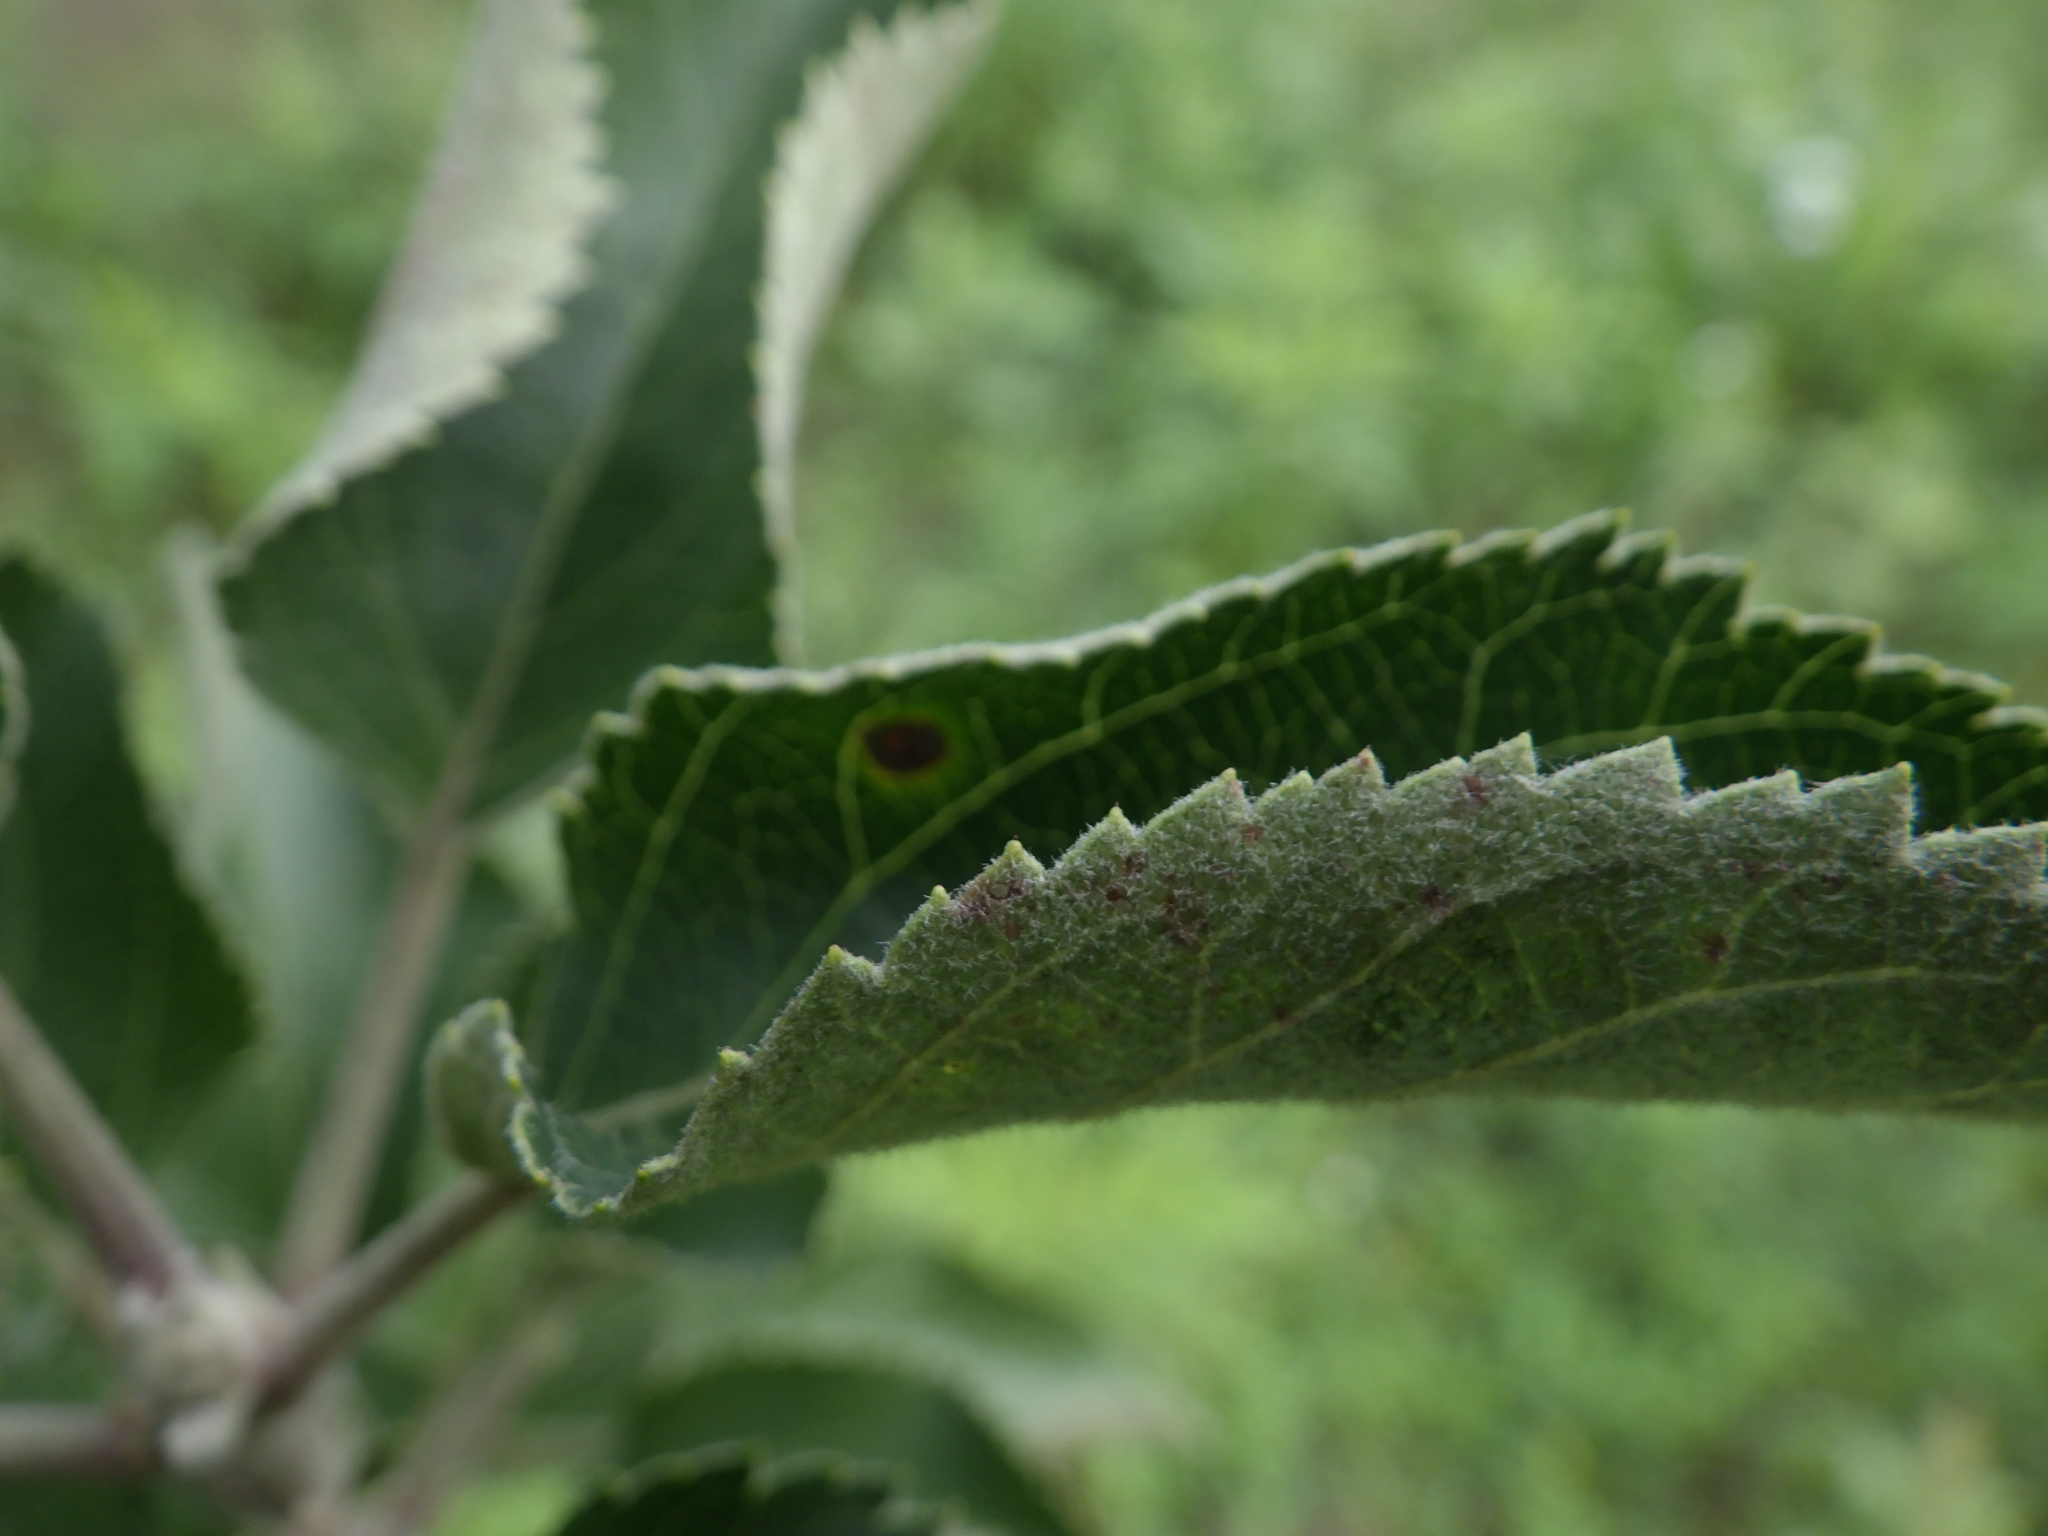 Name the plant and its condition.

apple, alternaria
